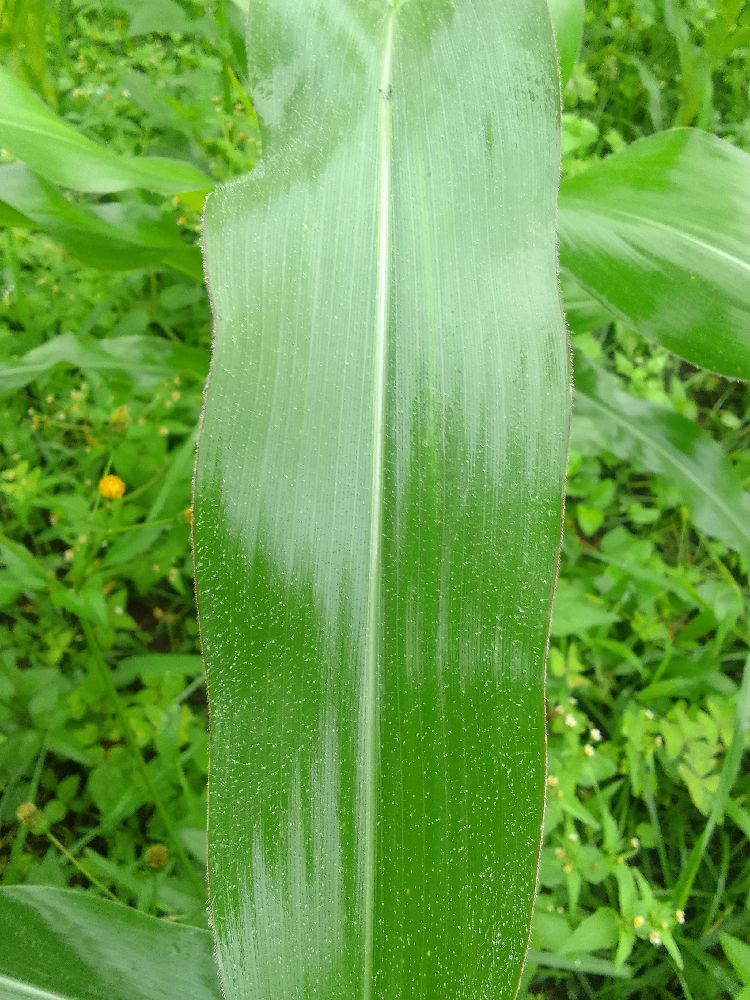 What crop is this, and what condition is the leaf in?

maize, healthy
